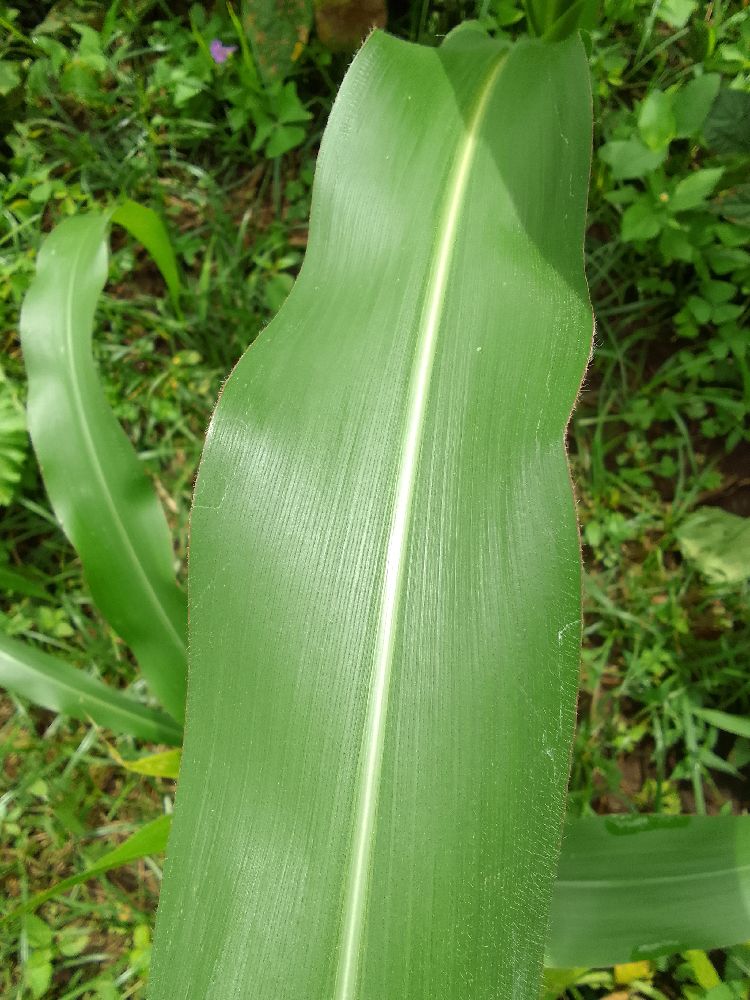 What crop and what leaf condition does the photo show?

maize, healthy
